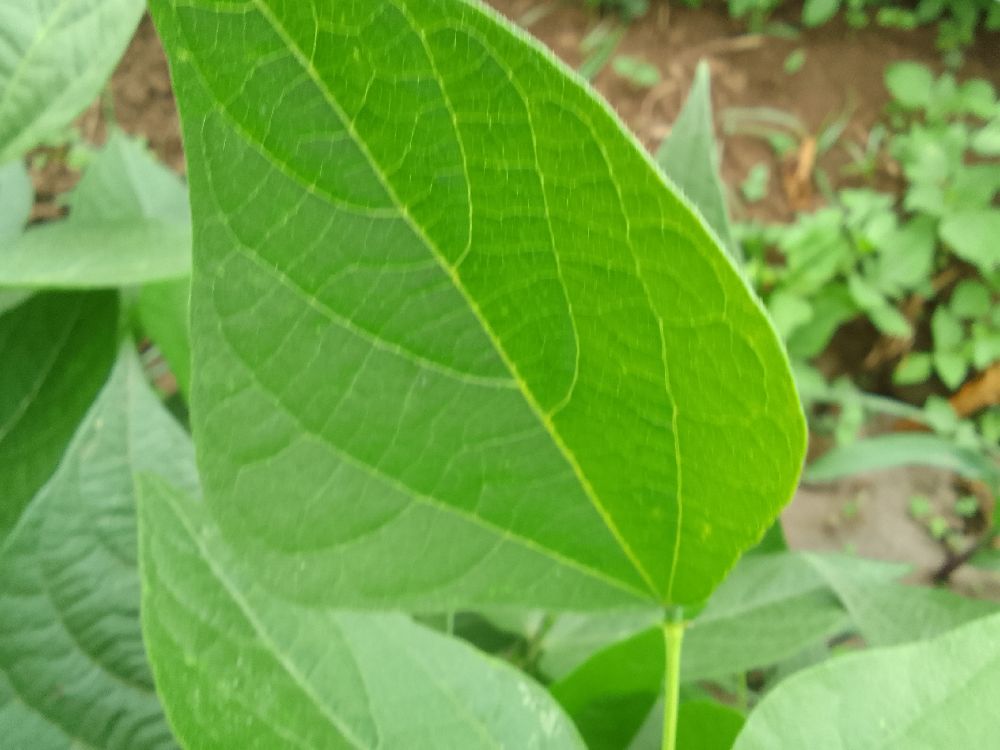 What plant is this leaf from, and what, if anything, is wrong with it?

common bean, healthy
